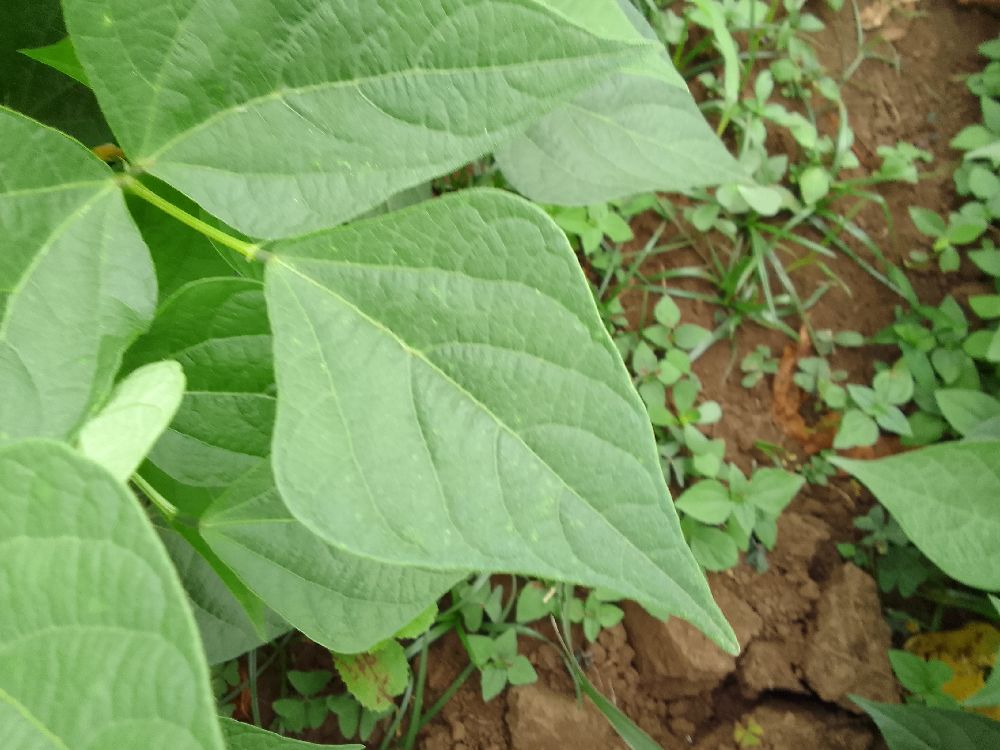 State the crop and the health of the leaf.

common bean, healthy
